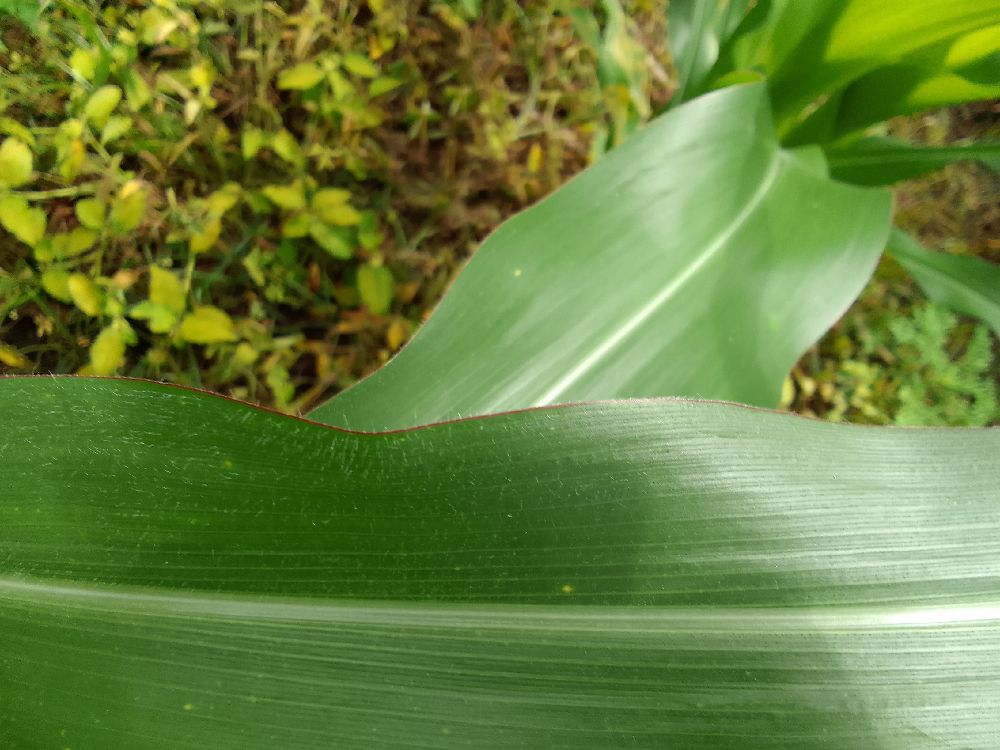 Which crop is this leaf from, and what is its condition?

maize, healthy
